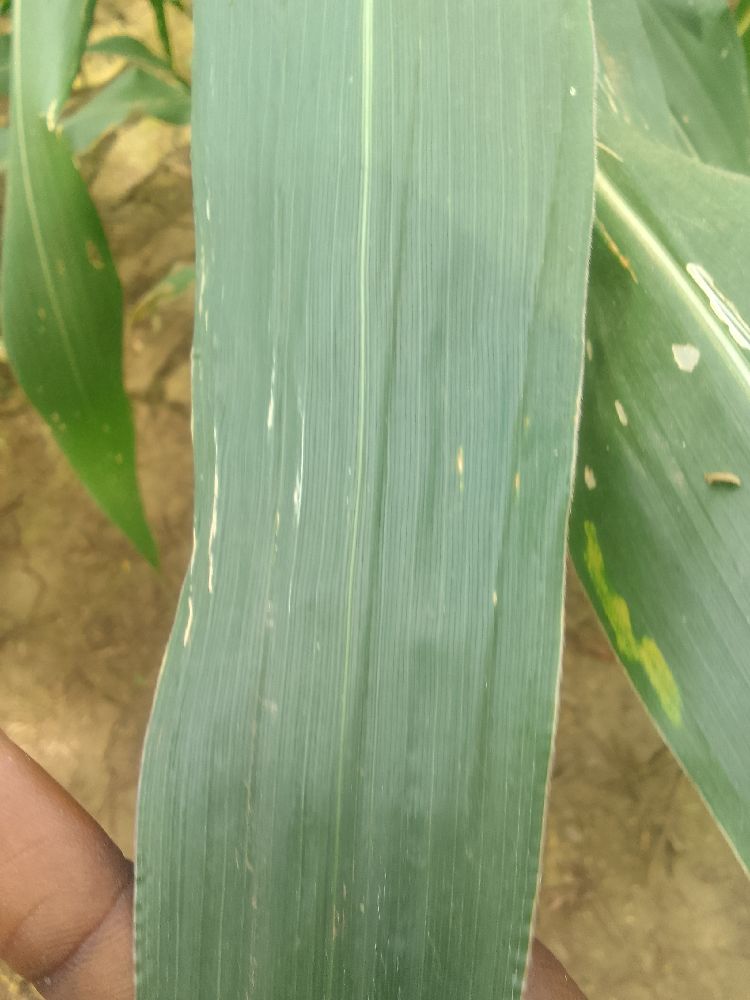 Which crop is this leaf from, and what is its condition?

maize, healthy
